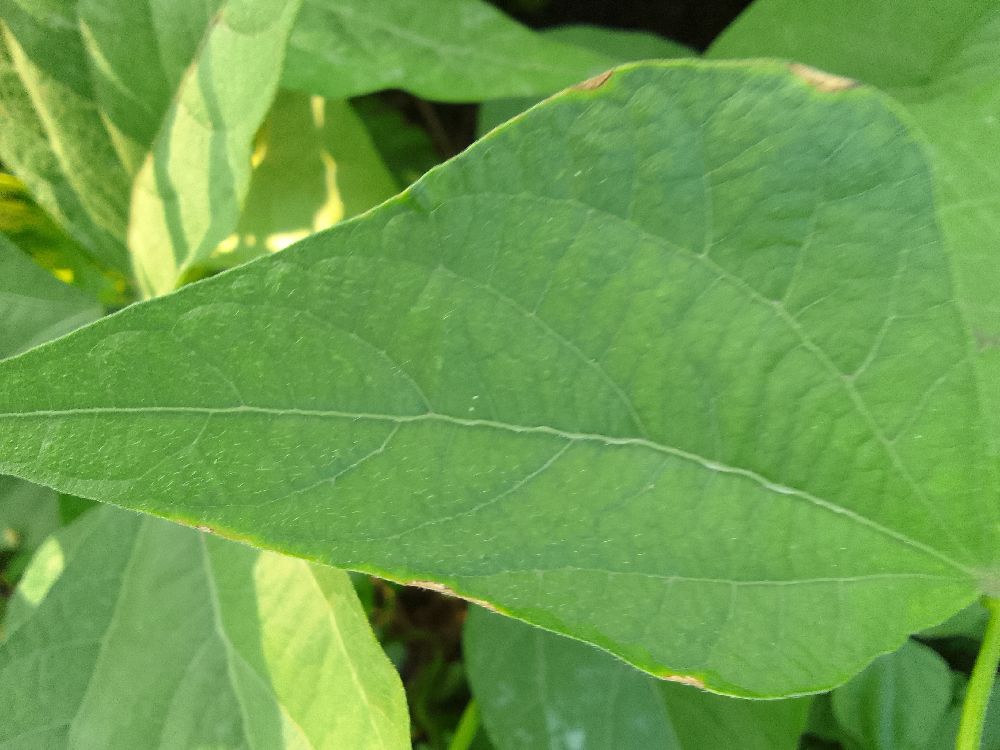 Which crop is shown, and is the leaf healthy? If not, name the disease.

common bean, healthy
